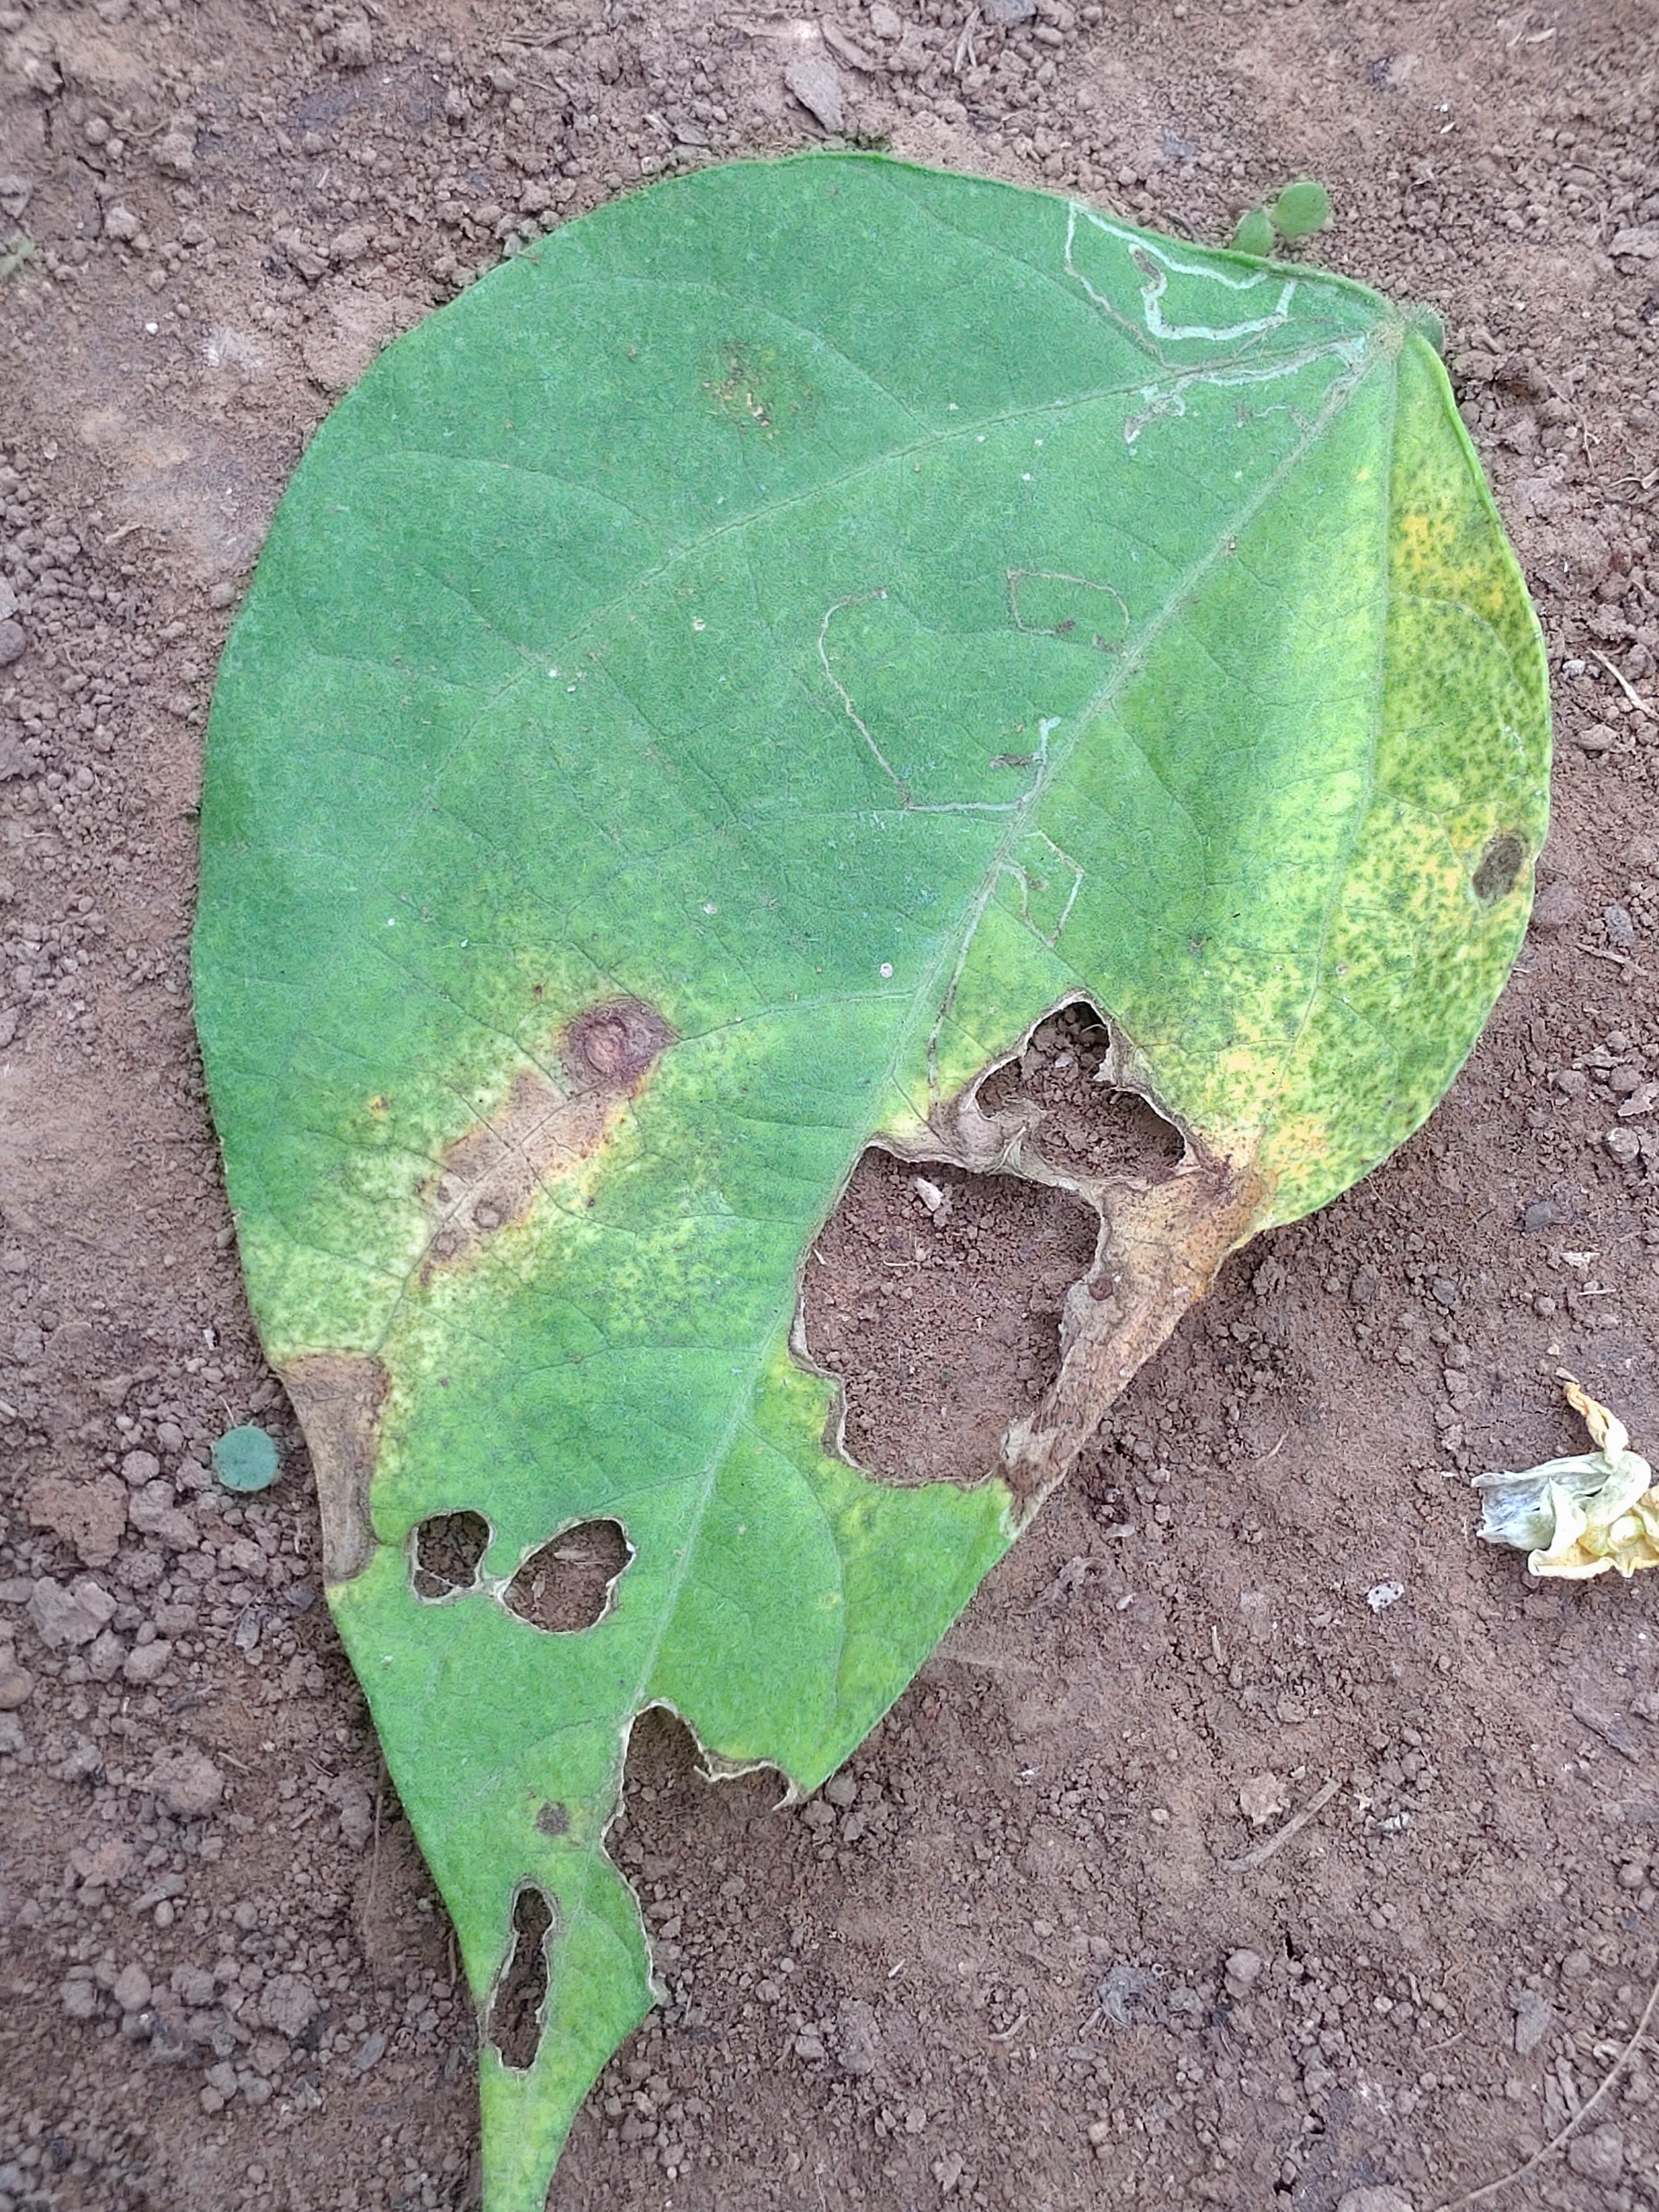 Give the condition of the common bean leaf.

anthracnose
